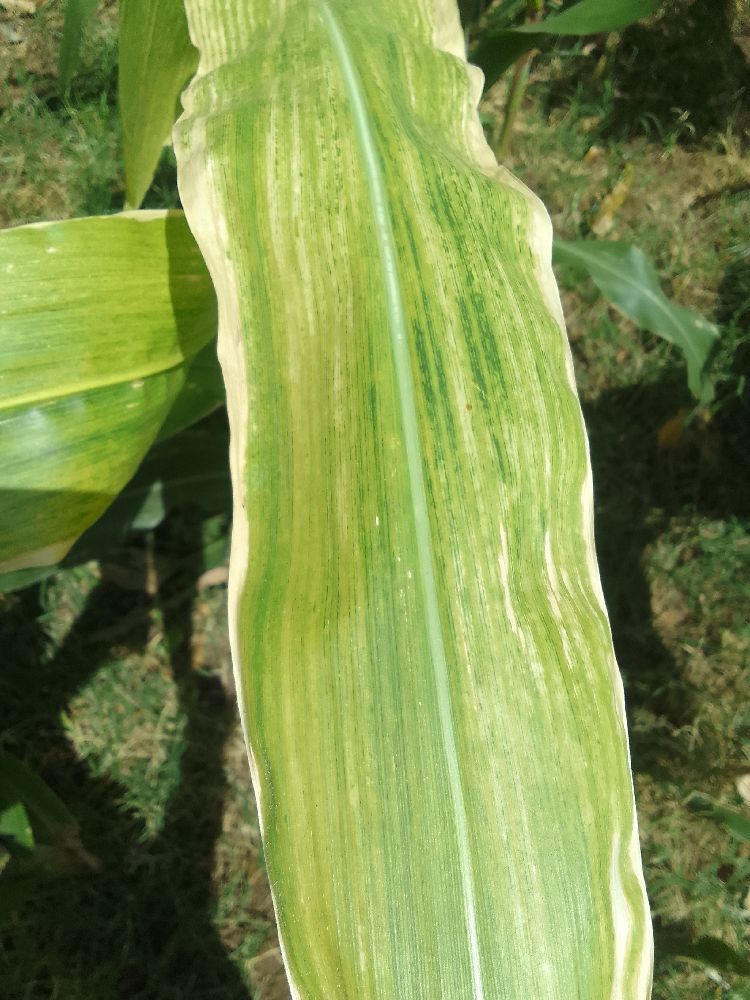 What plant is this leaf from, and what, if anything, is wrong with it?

maize, maize lethal necrosis
